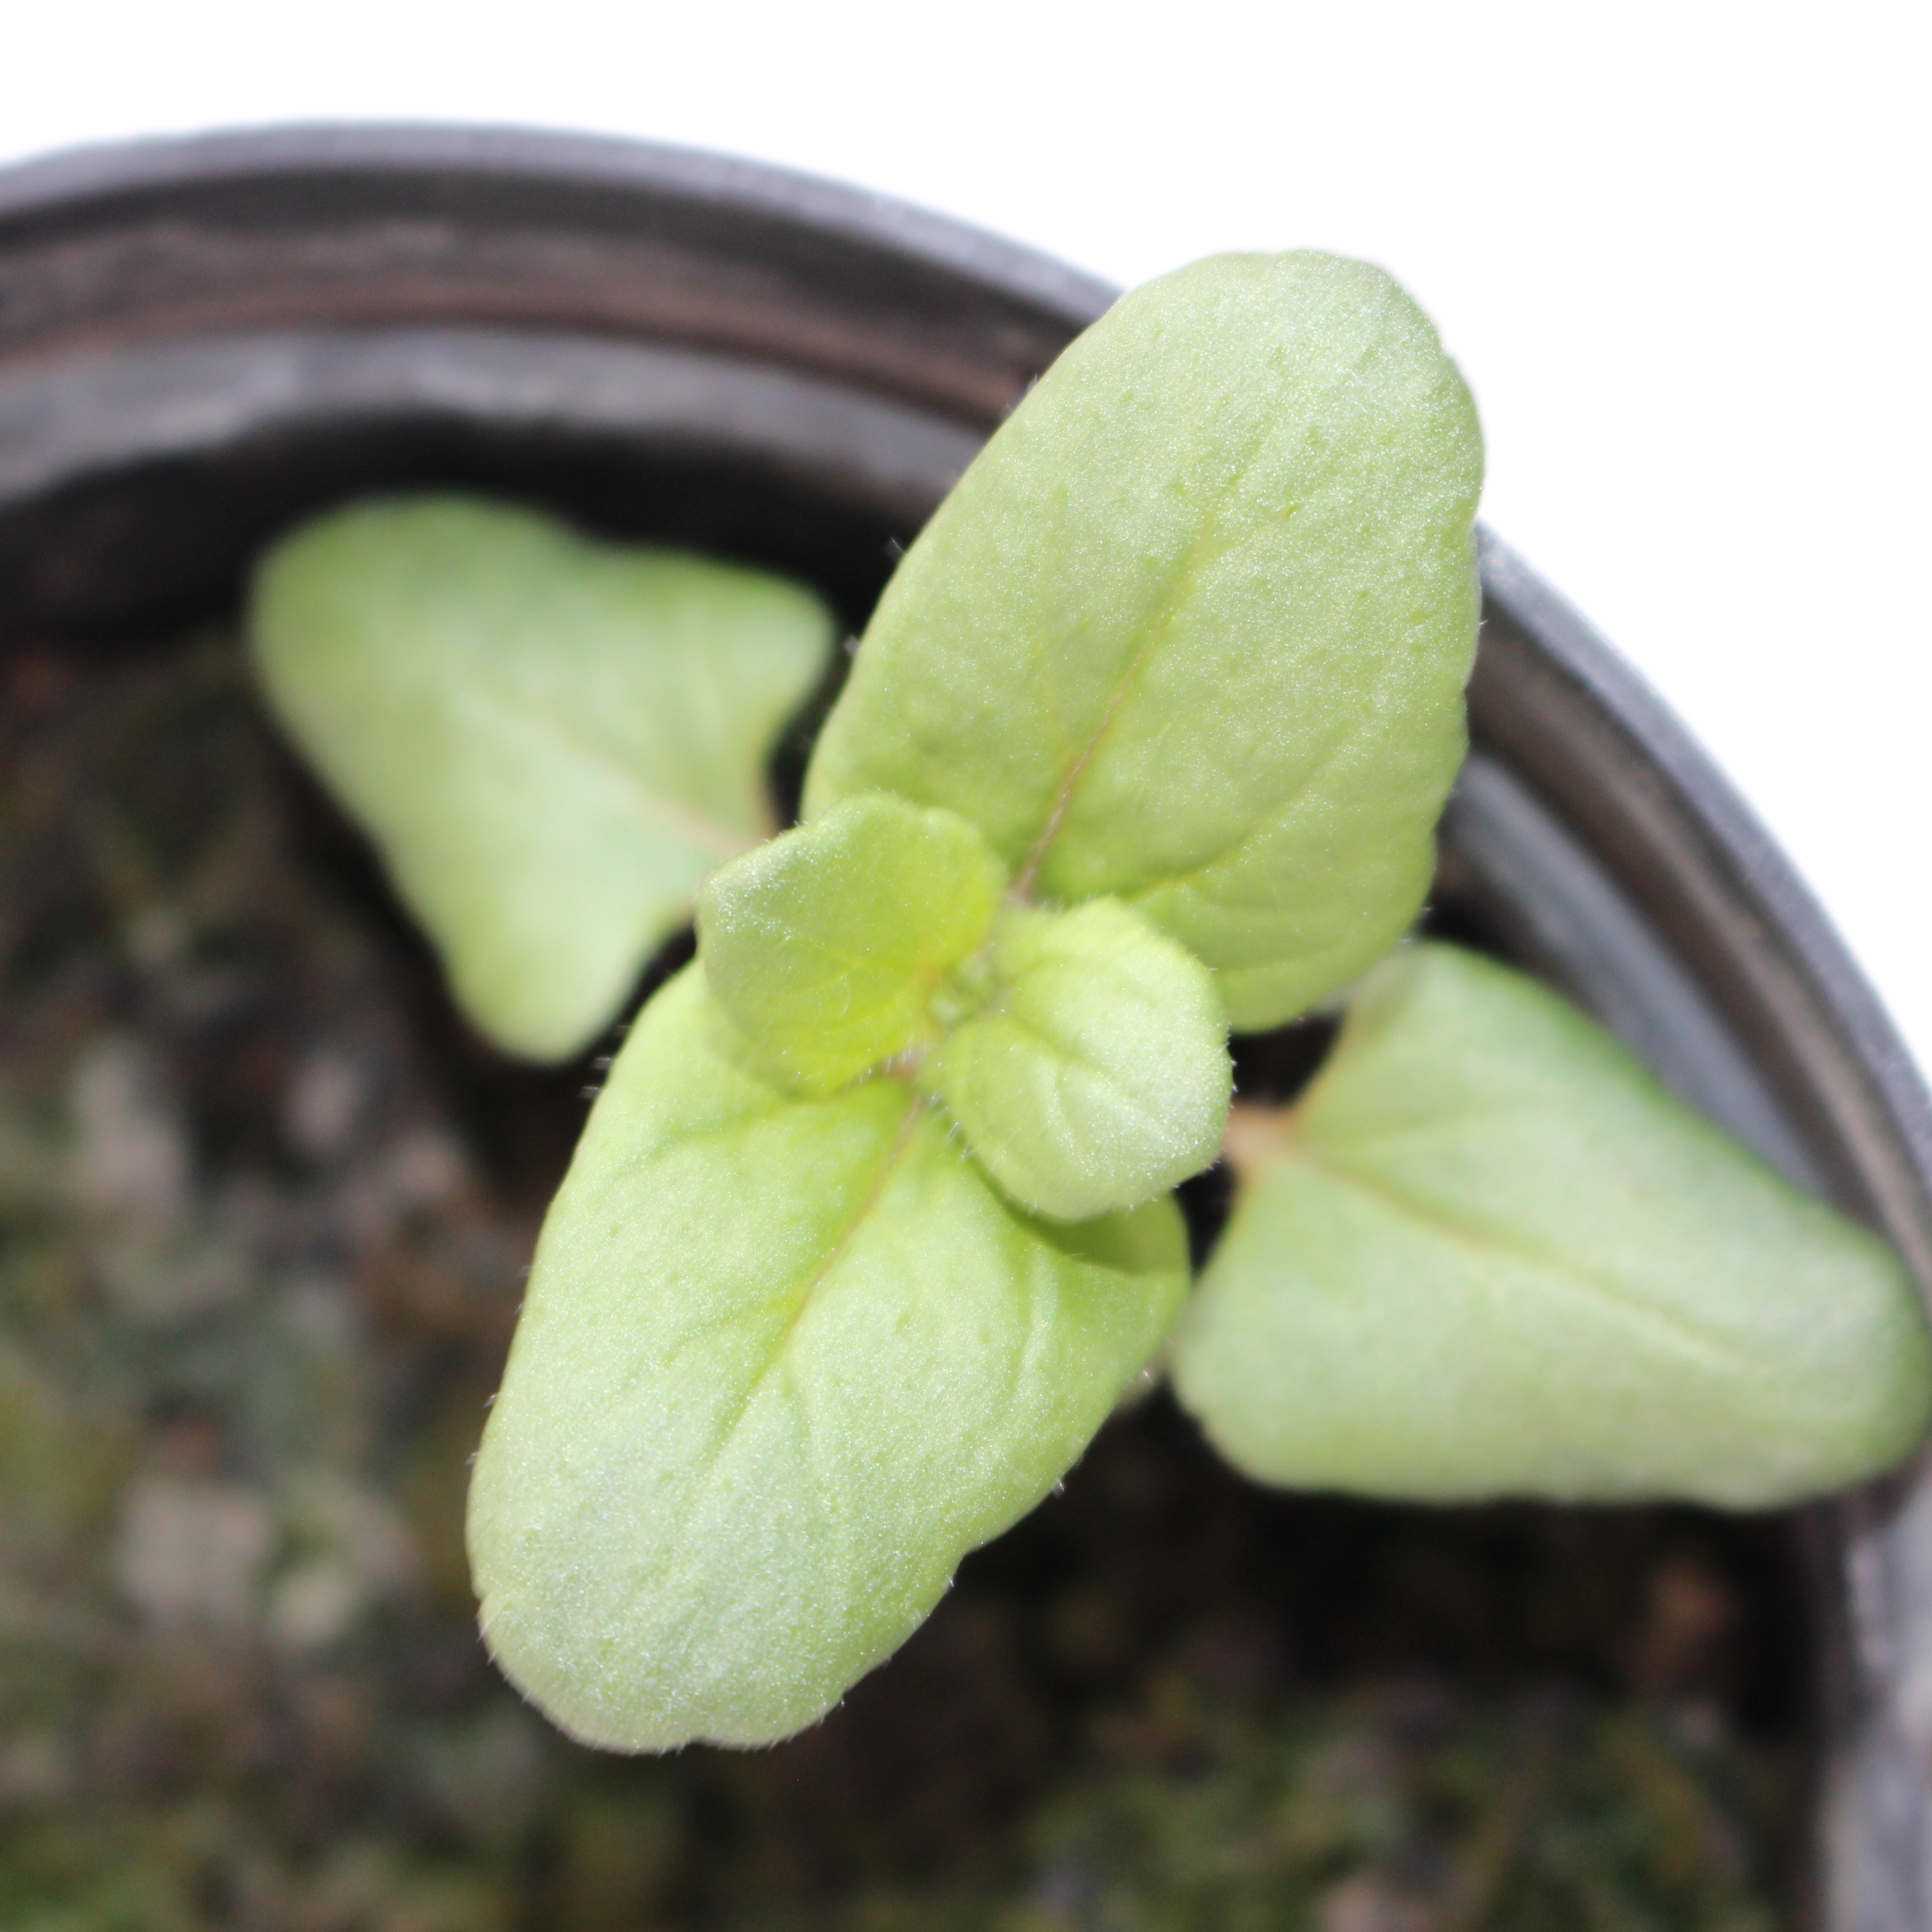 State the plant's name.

Veronica persica
